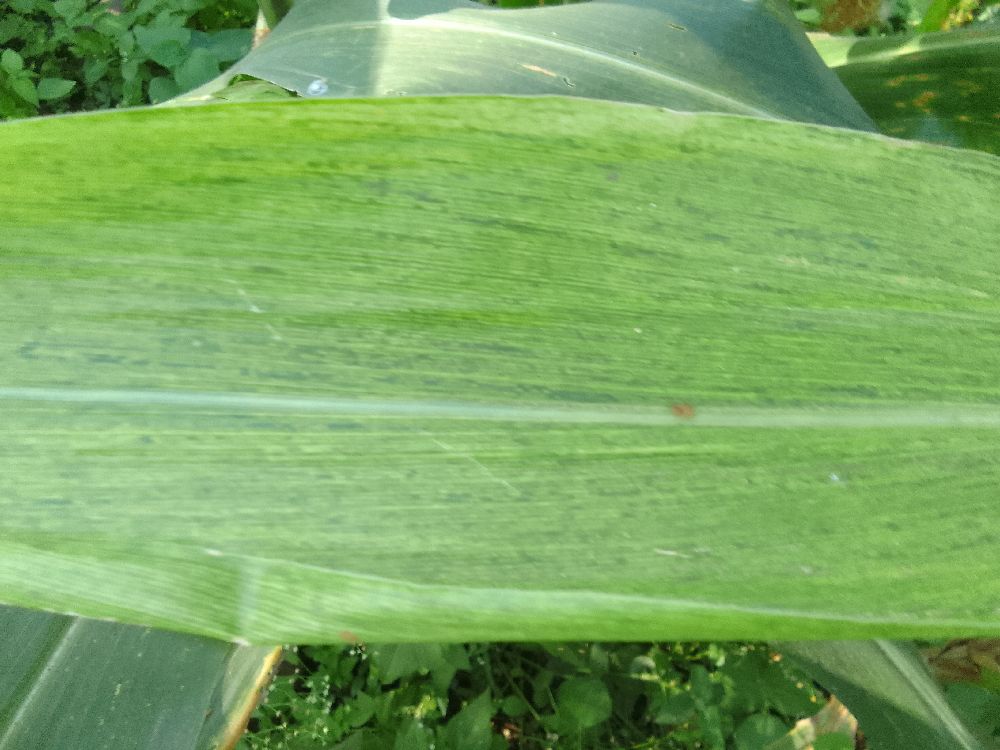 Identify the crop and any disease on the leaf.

maize, maize lethal necrosis
